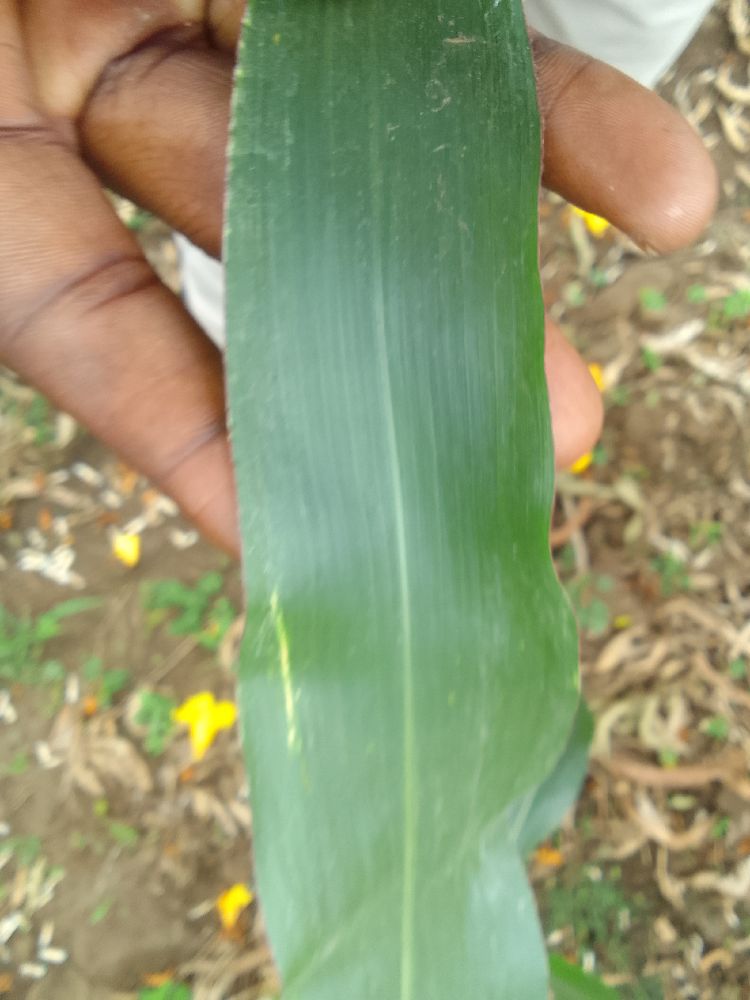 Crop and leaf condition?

maize, healthy
